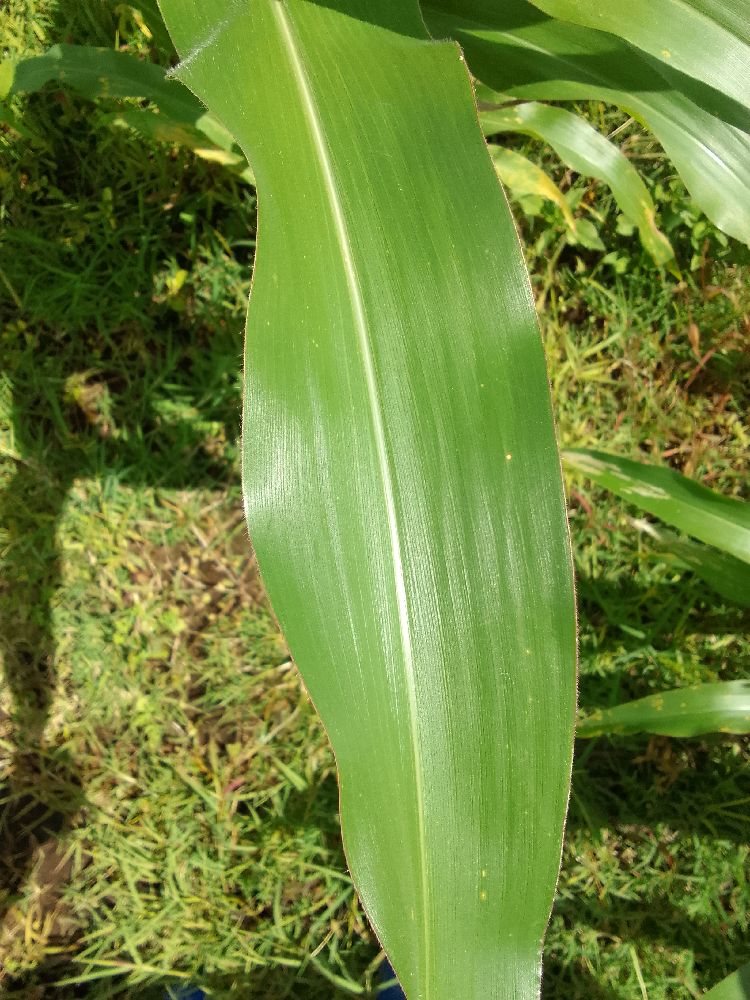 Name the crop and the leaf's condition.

maize, healthy
